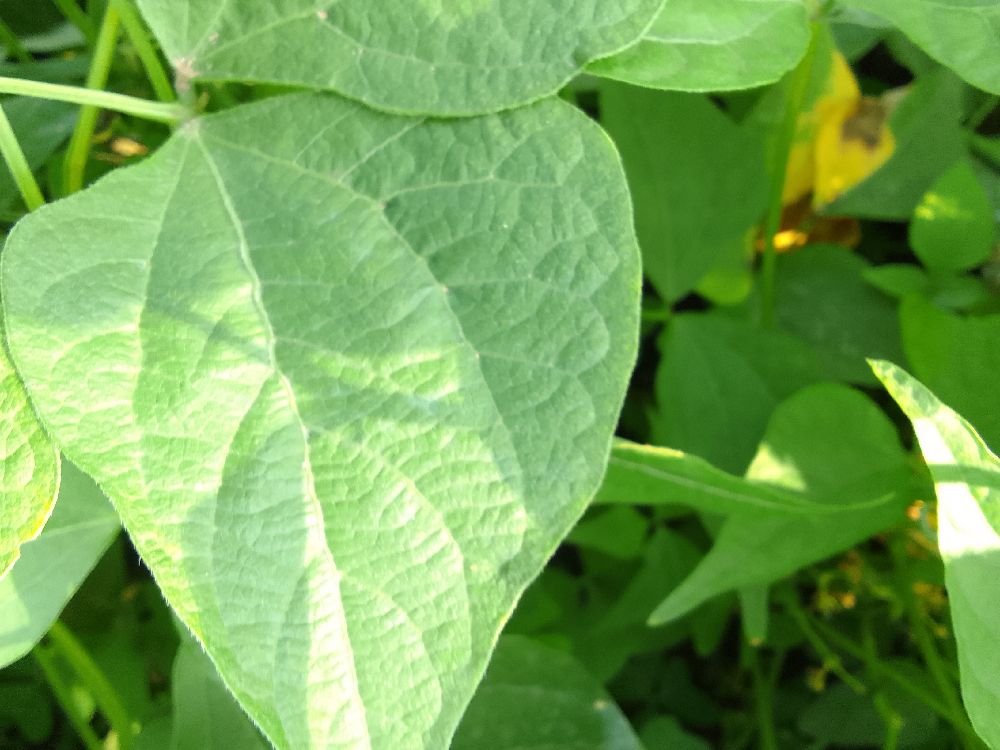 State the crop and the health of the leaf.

common bean, healthy
